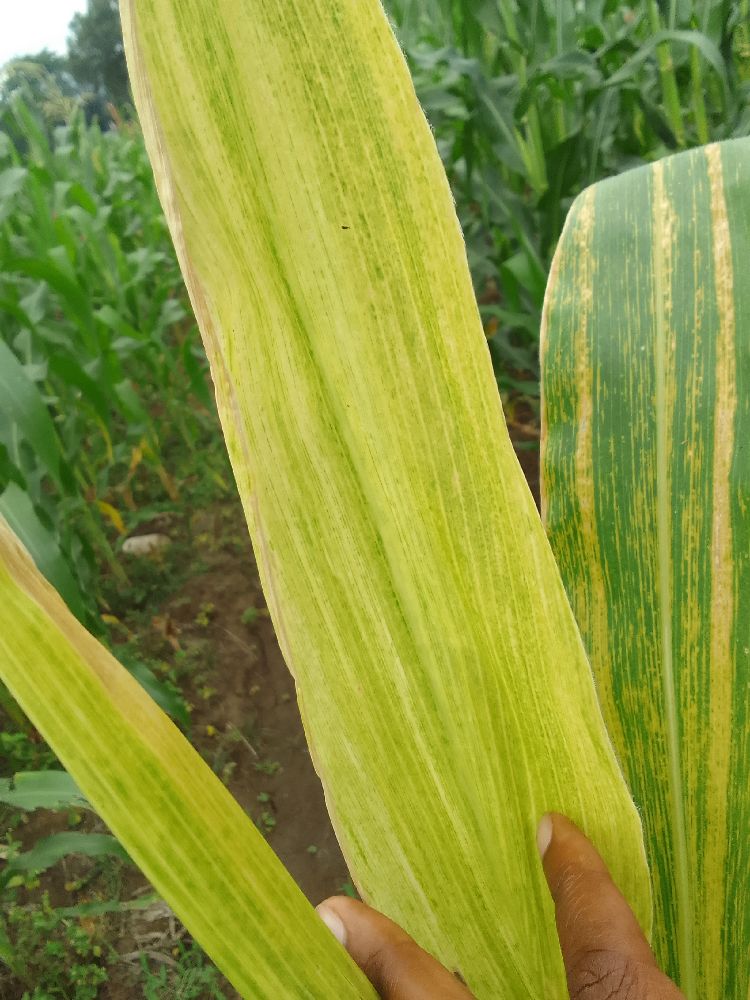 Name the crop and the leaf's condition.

maize, maize lethal necrosis
